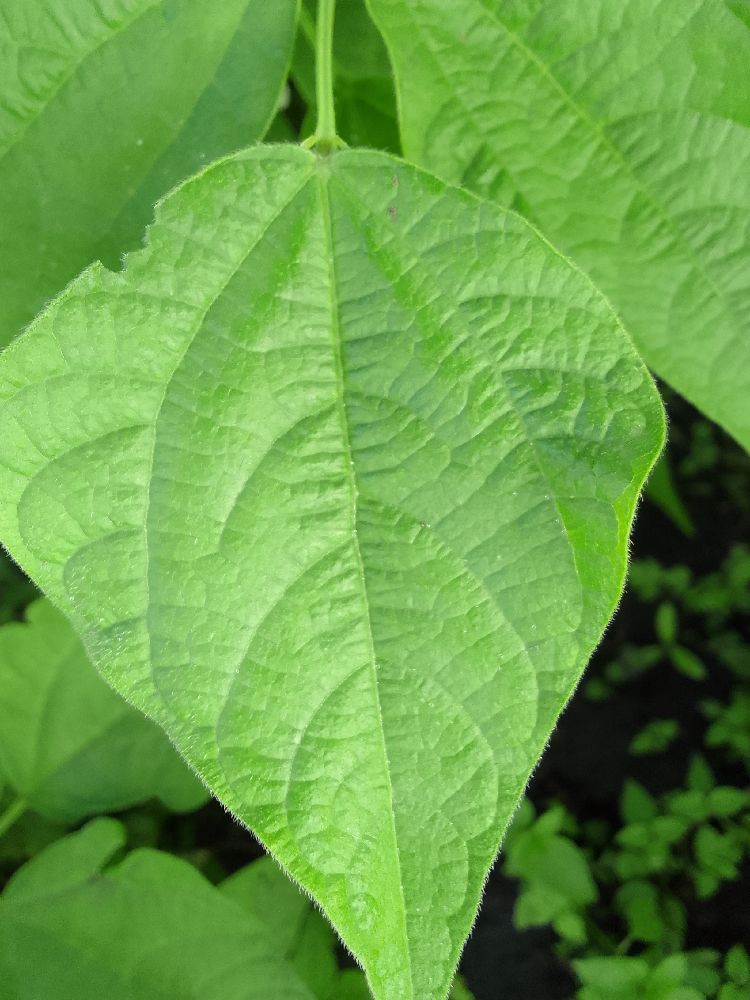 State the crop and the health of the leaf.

common bean, healthy
